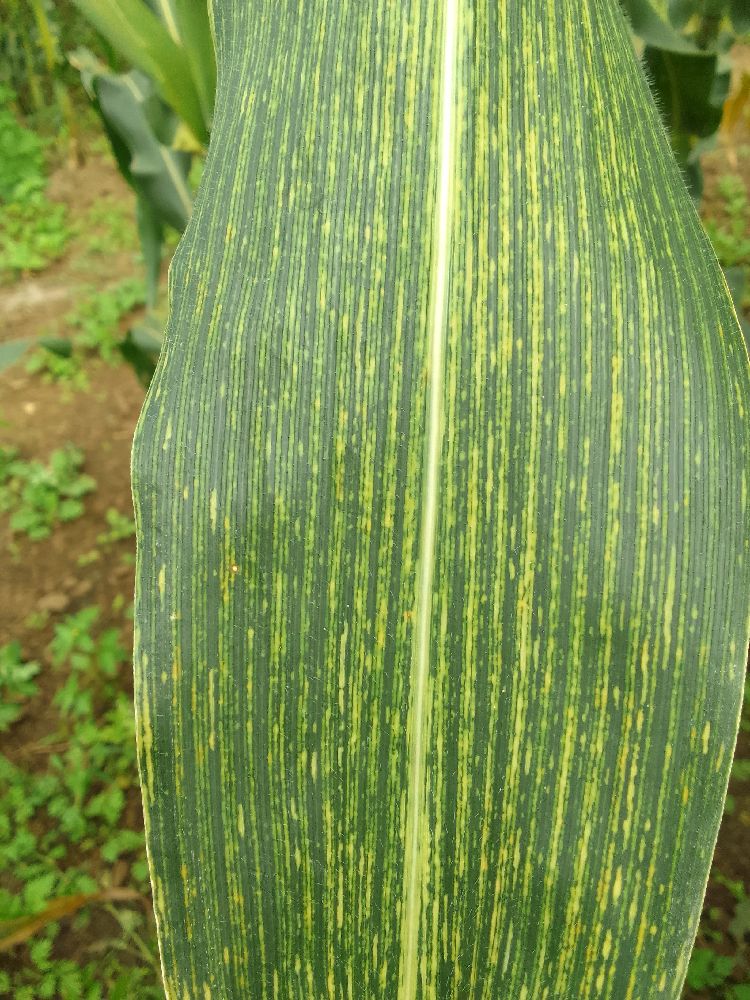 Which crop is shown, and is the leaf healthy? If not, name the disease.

maize, maize streak virus
